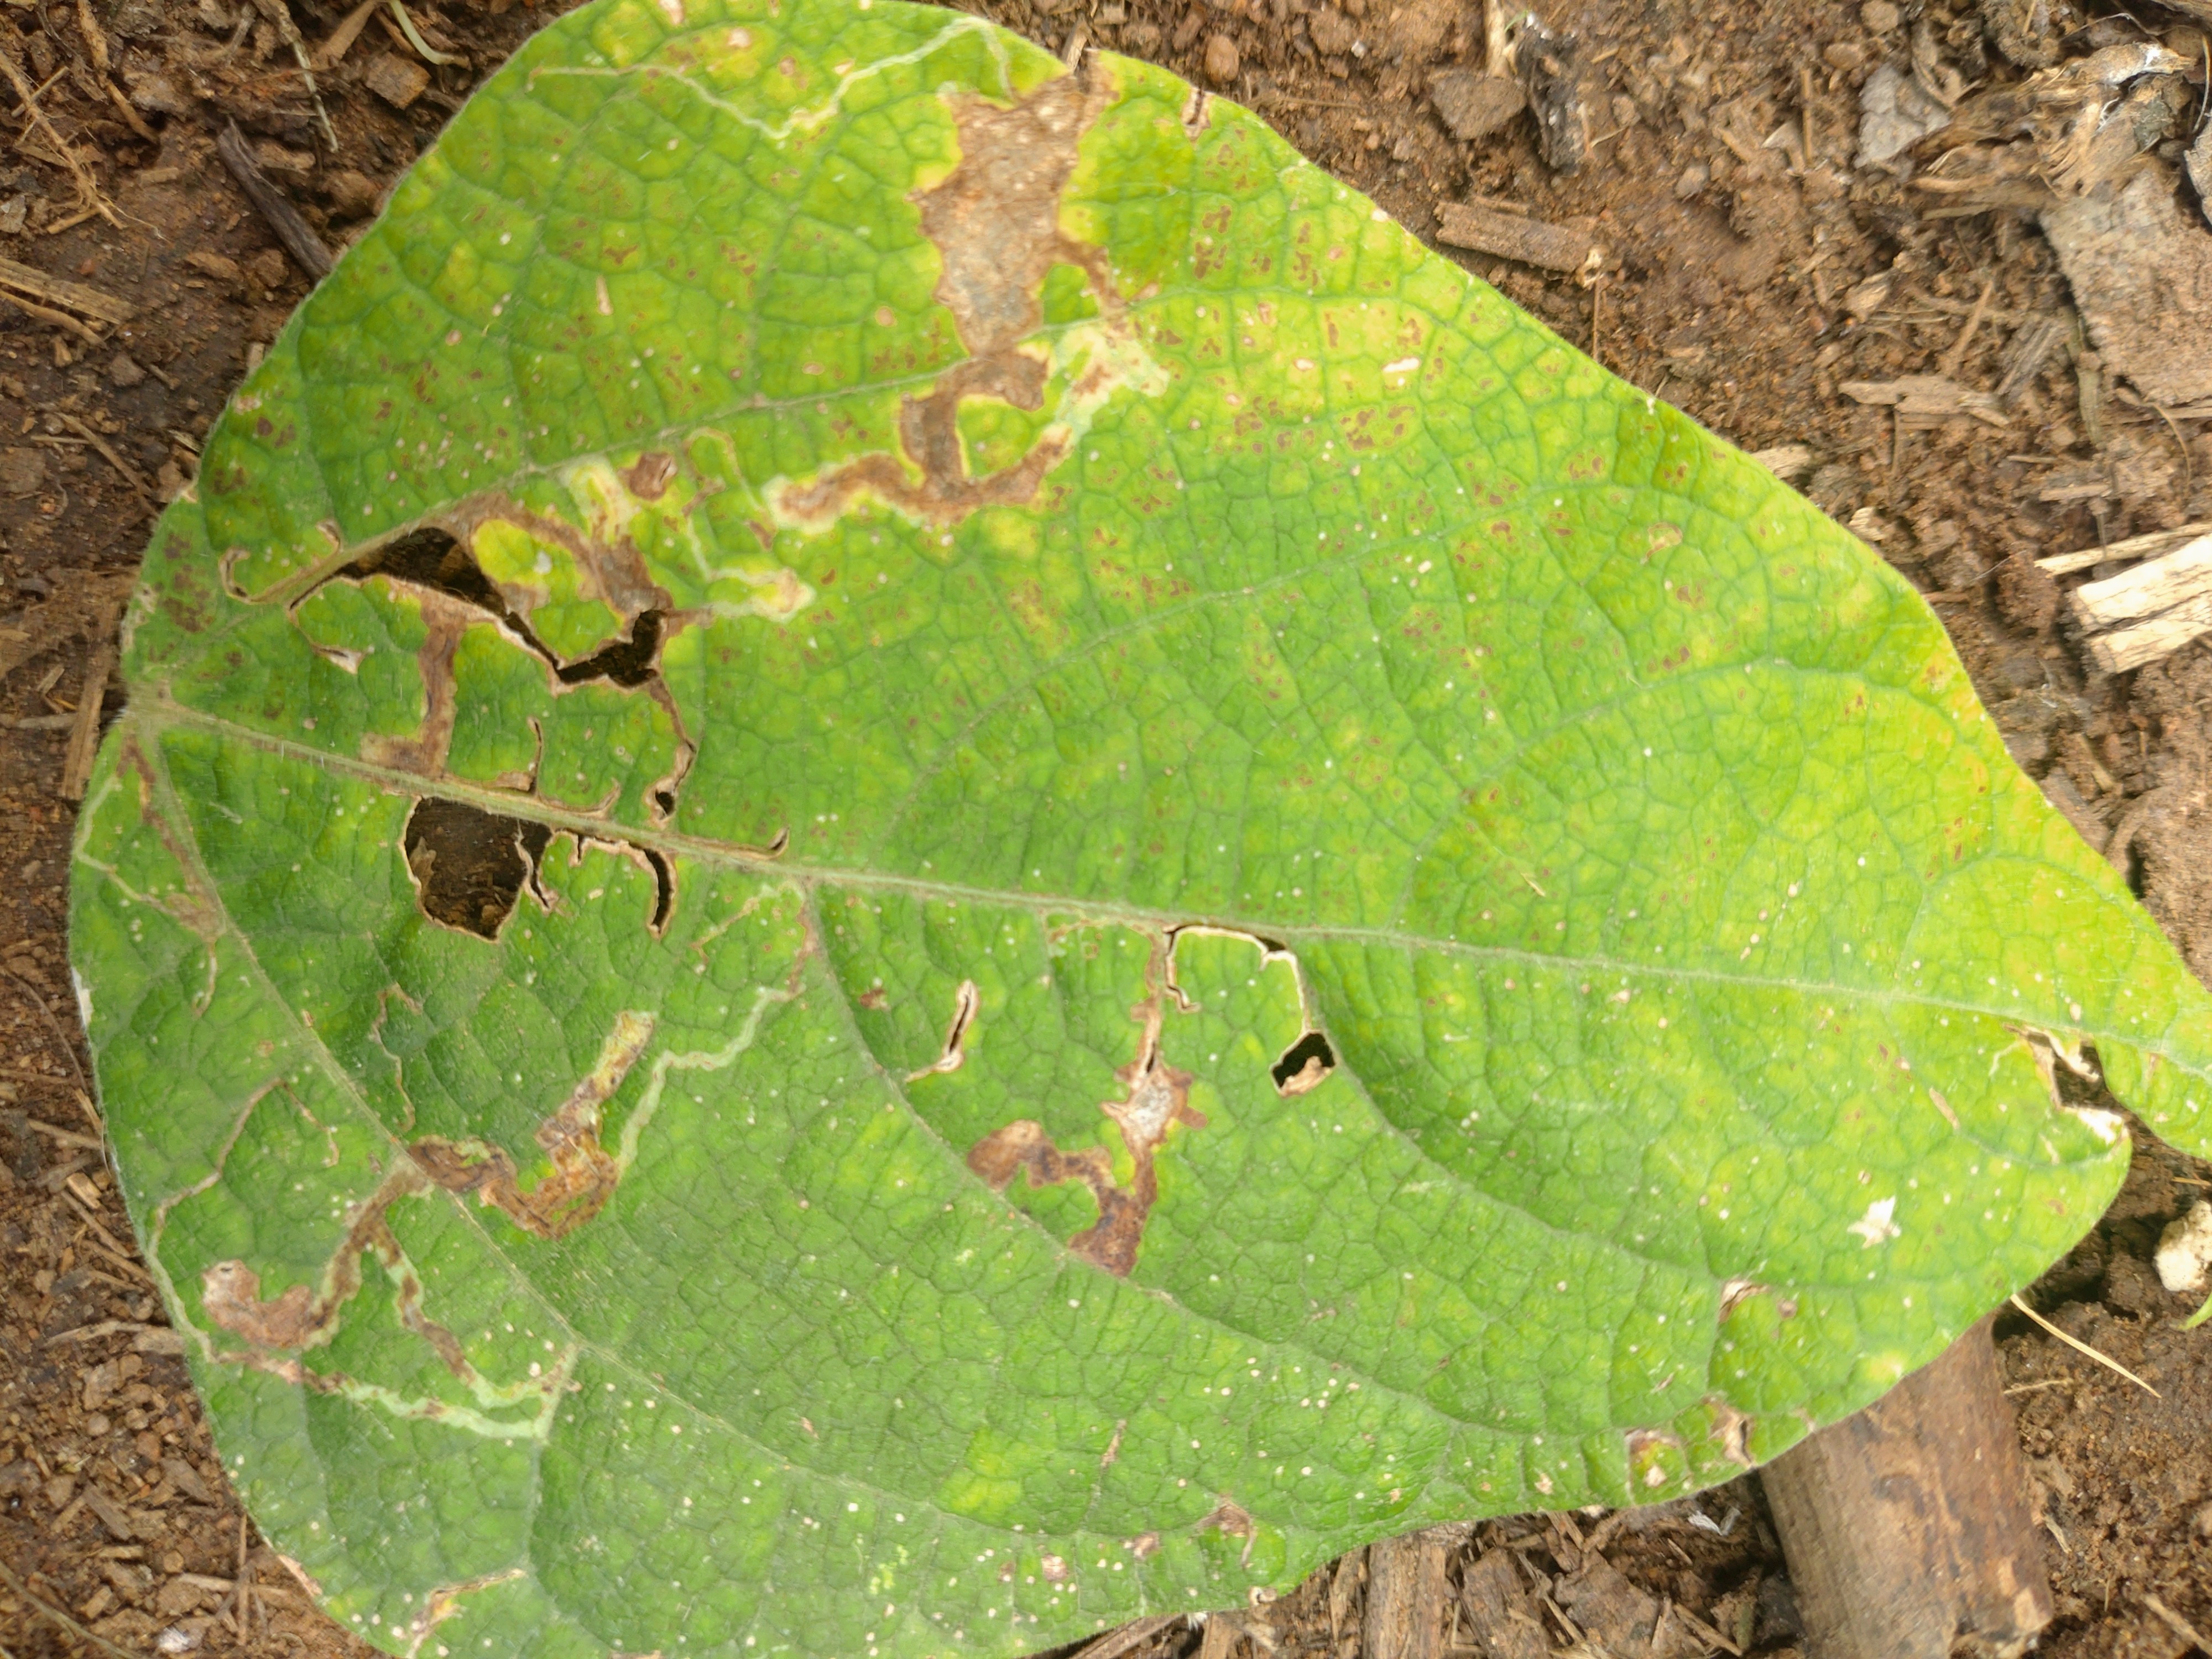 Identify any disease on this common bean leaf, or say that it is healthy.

rust
